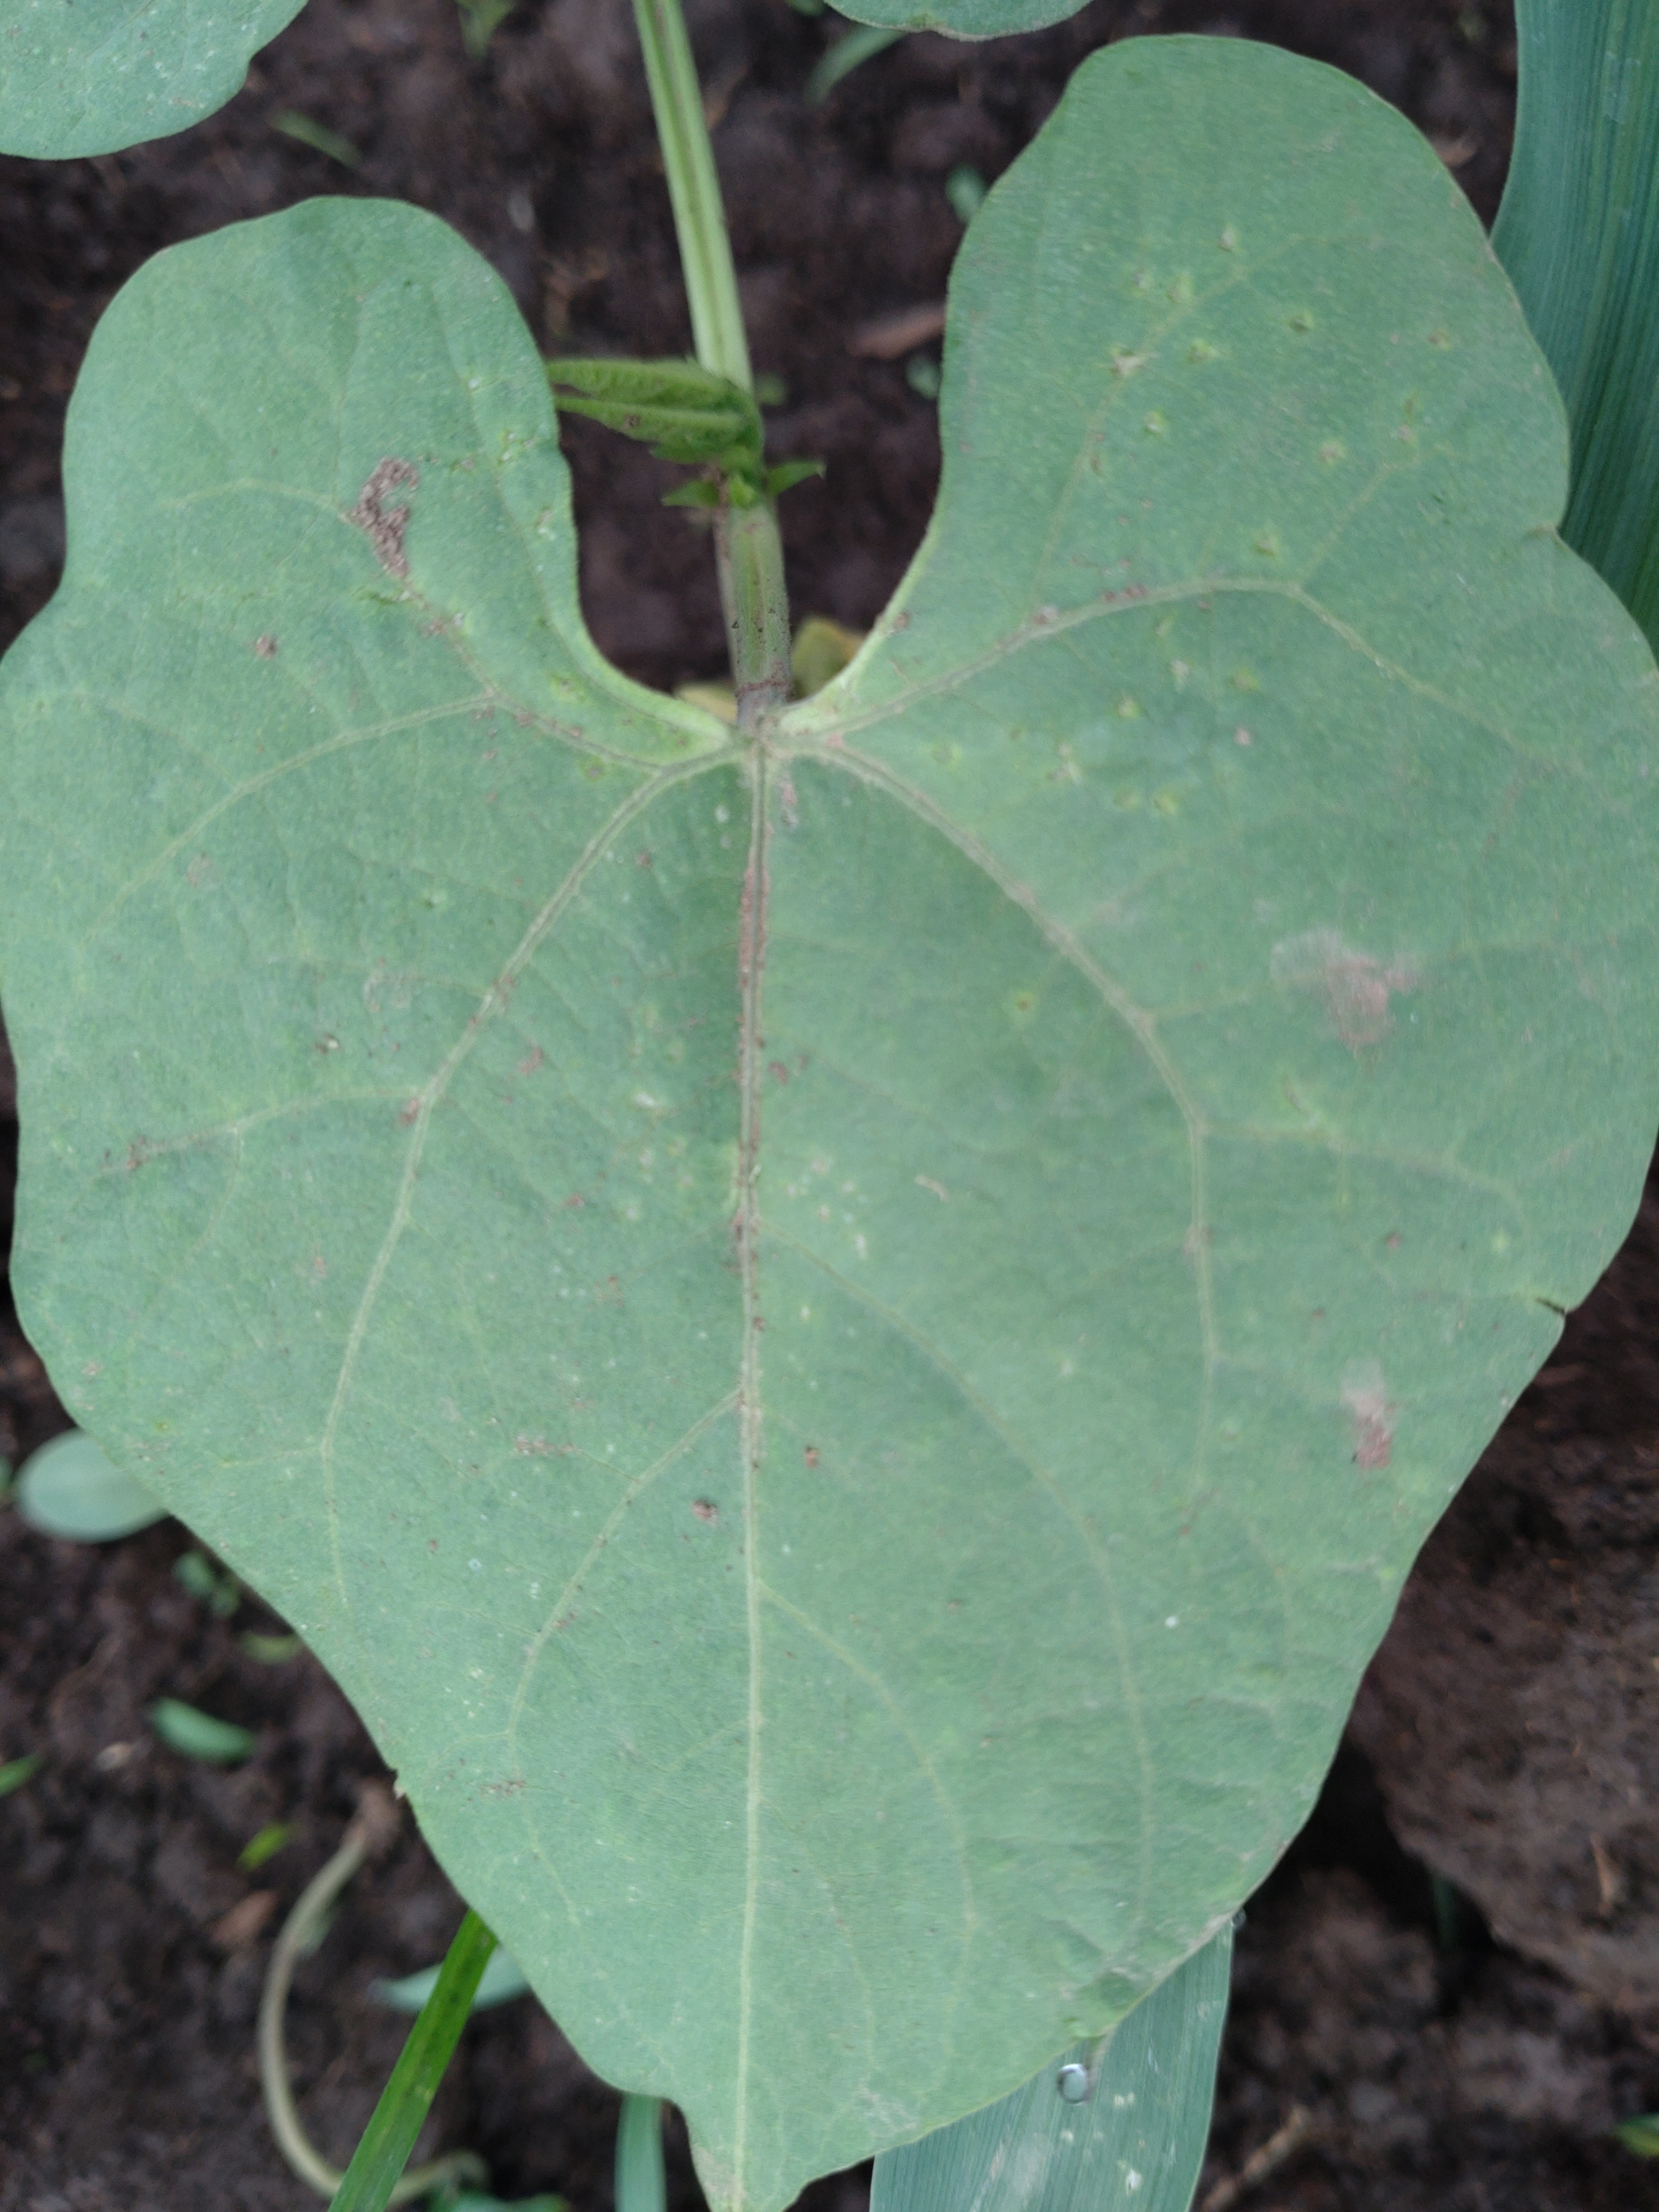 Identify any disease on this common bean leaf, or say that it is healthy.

healthy
